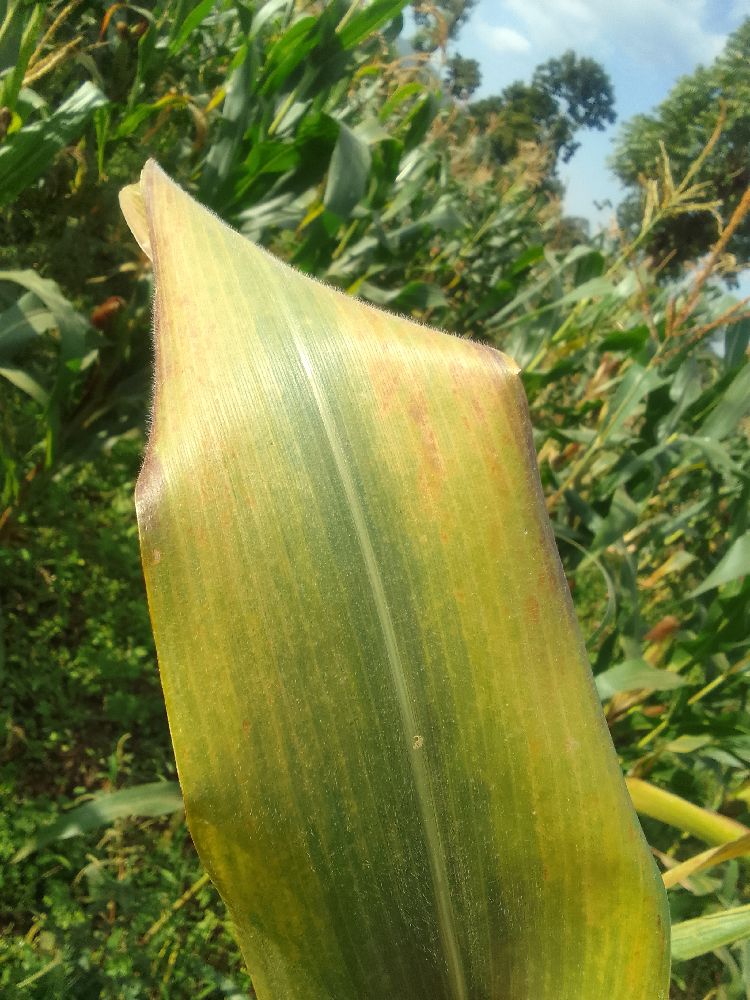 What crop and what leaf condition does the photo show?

maize, maize lethal necrosis
